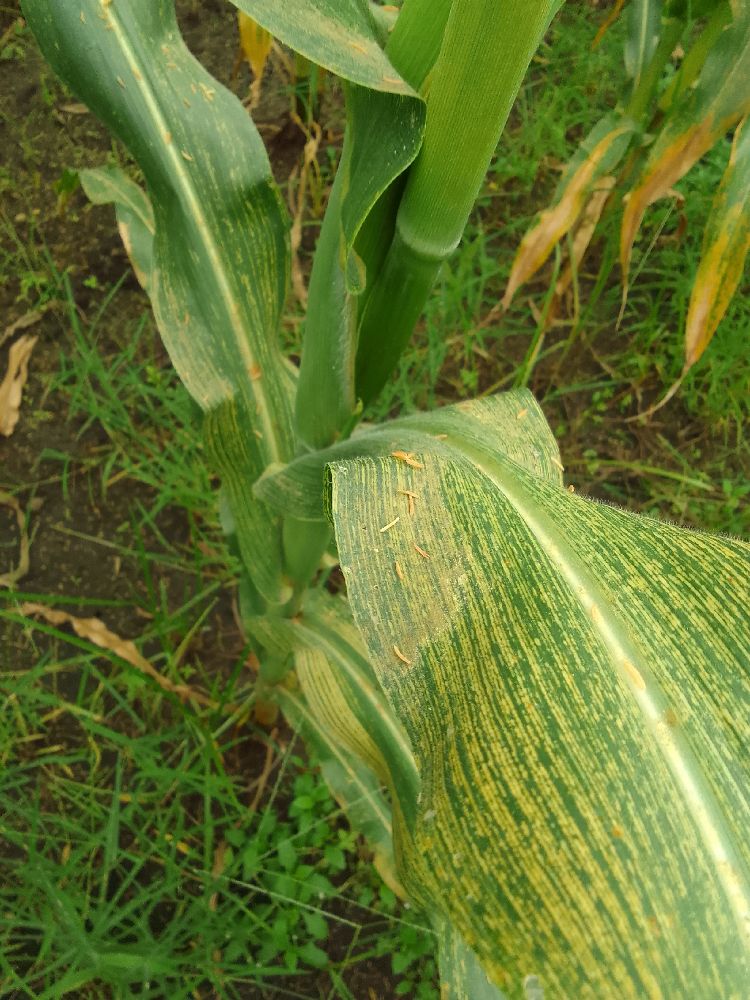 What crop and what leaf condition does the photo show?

maize, maize streak virus
